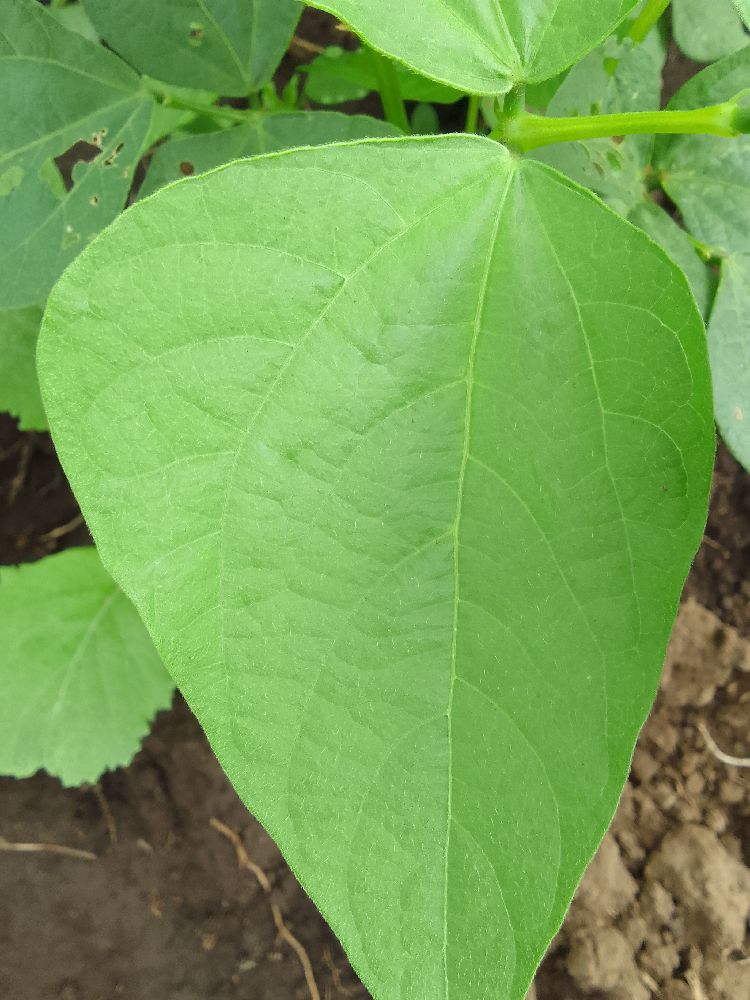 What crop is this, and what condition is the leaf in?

common bean, healthy
